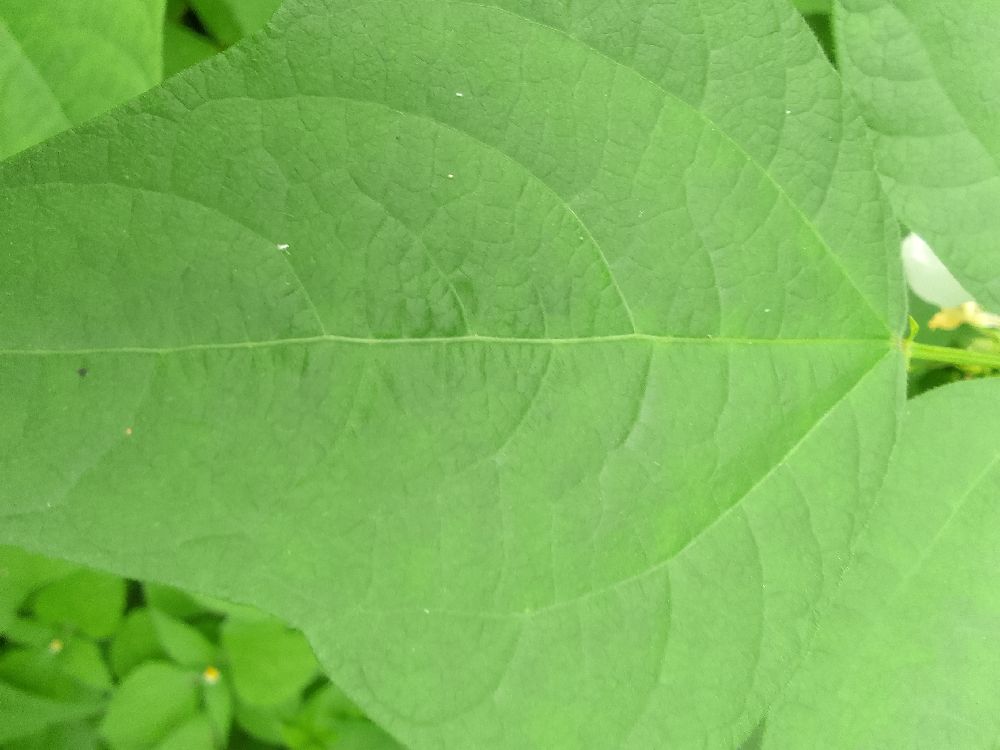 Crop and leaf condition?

common bean, healthy
